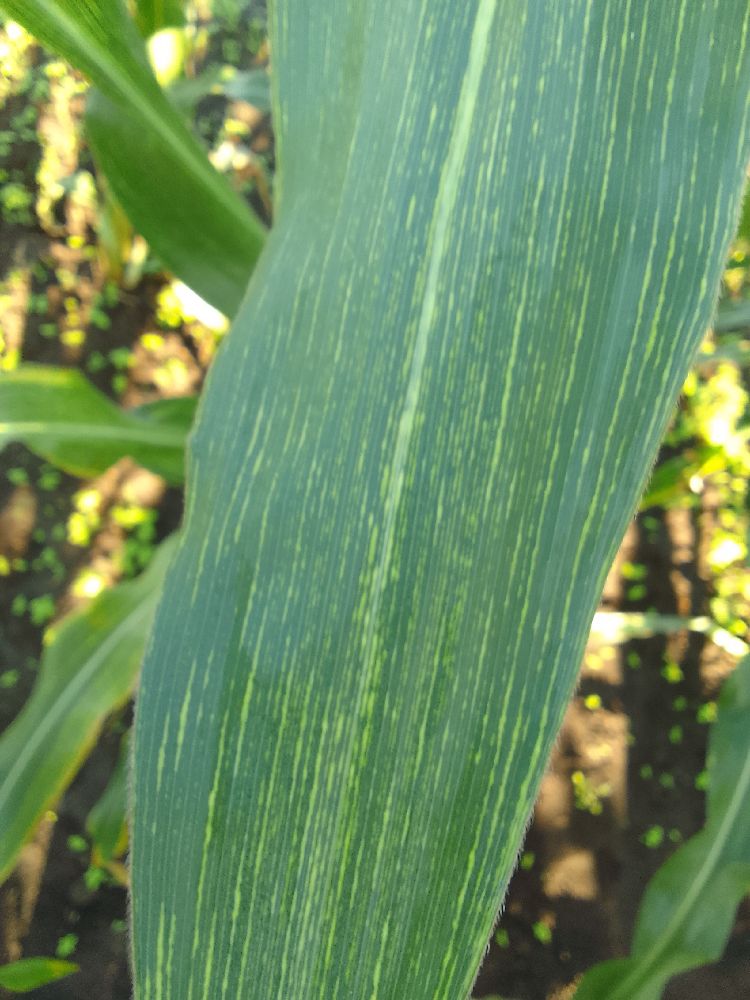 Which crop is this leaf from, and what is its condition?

maize, maize streak virus
